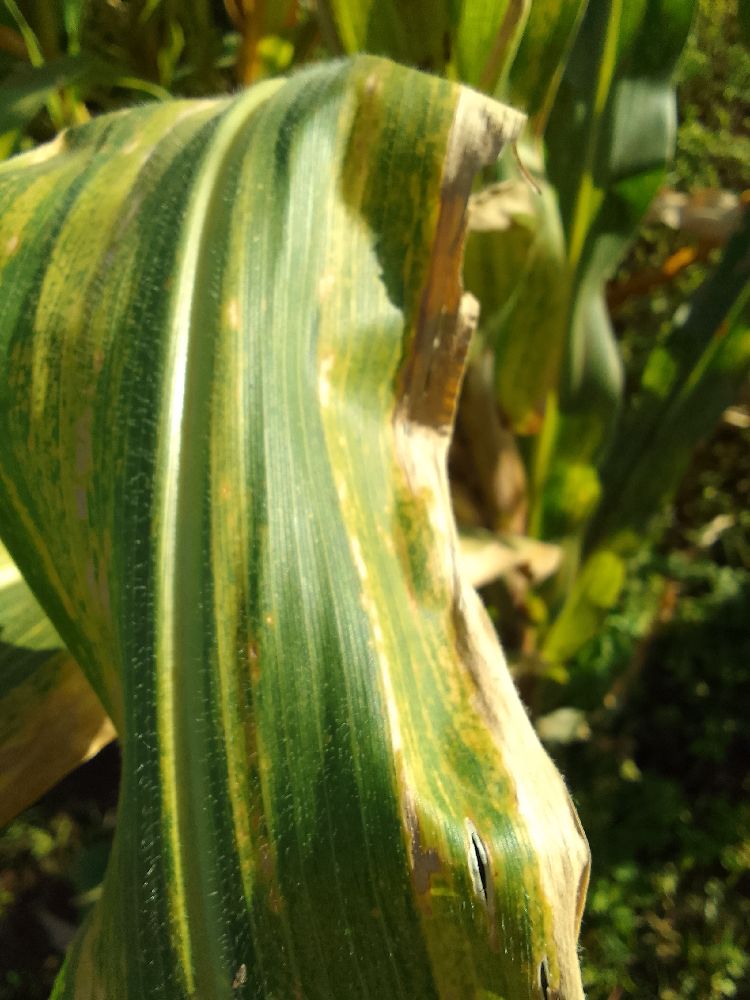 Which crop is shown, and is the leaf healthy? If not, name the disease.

maize, maize lethal necrosis
